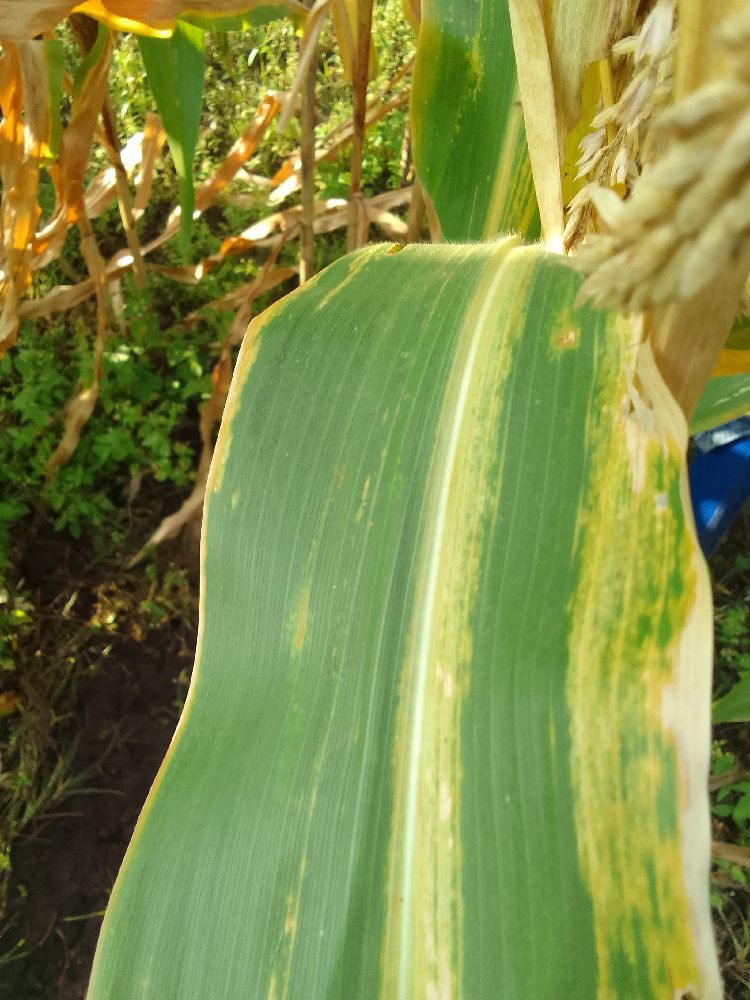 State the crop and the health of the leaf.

maize, maize lethal necrosis
